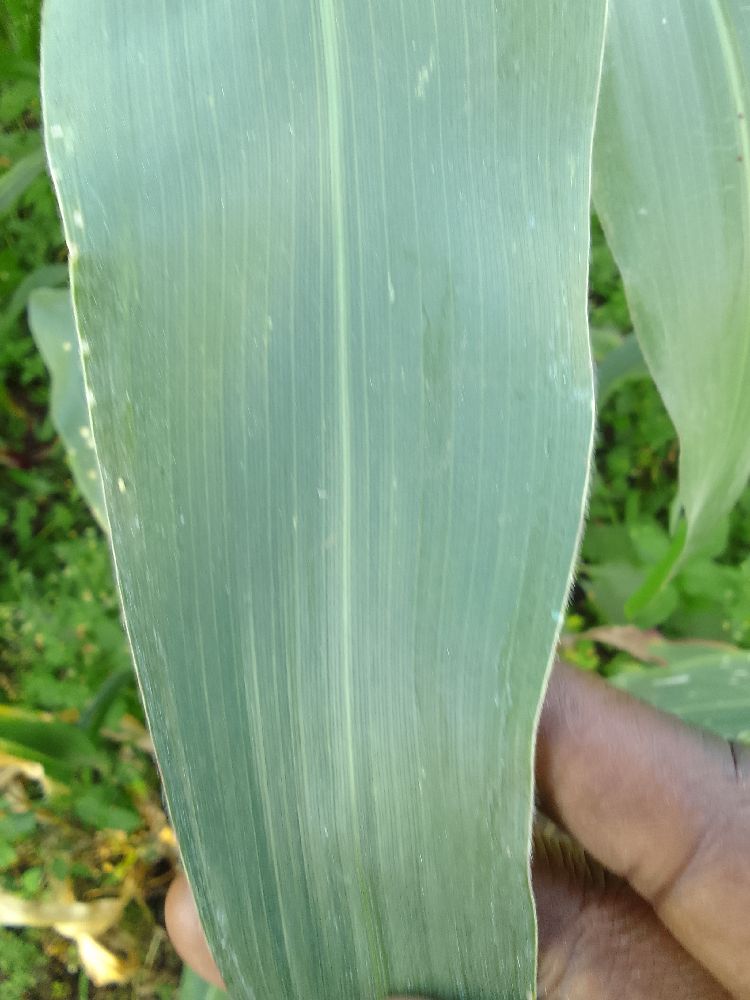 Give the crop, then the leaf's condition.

maize, healthy
